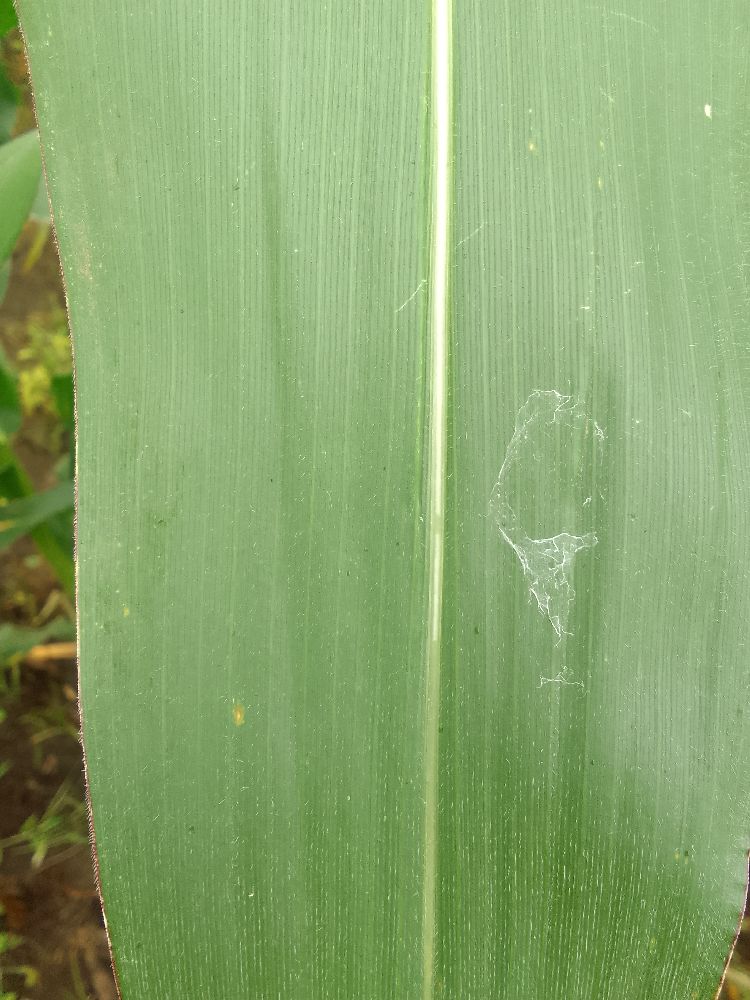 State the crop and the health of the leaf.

maize, healthy
